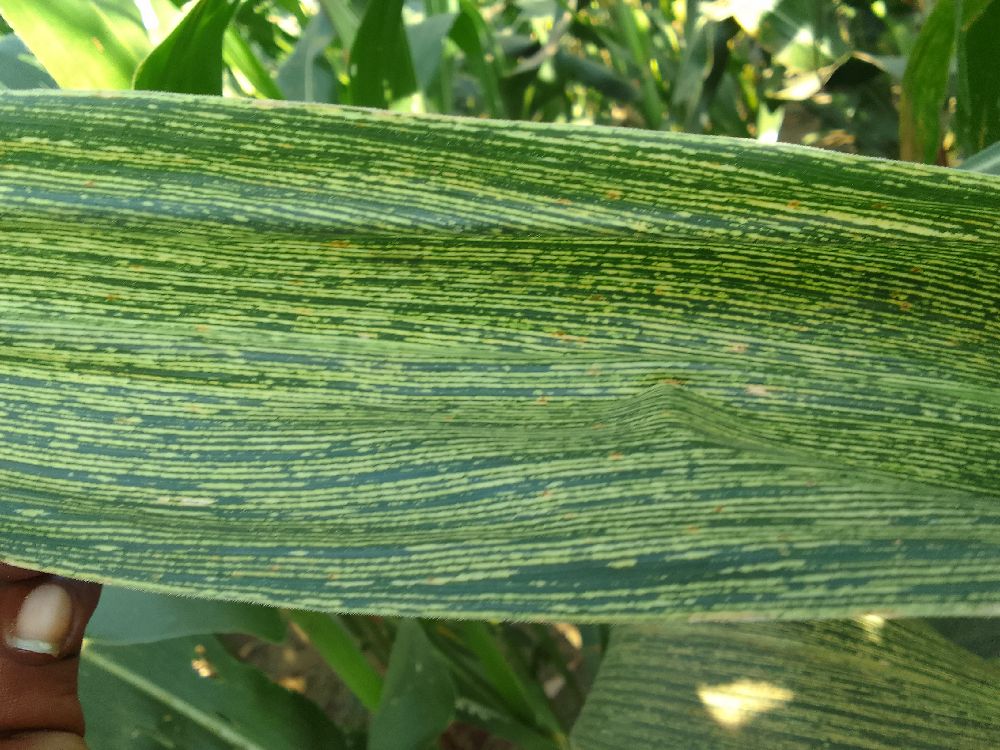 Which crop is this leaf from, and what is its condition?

maize, maize streak virus
